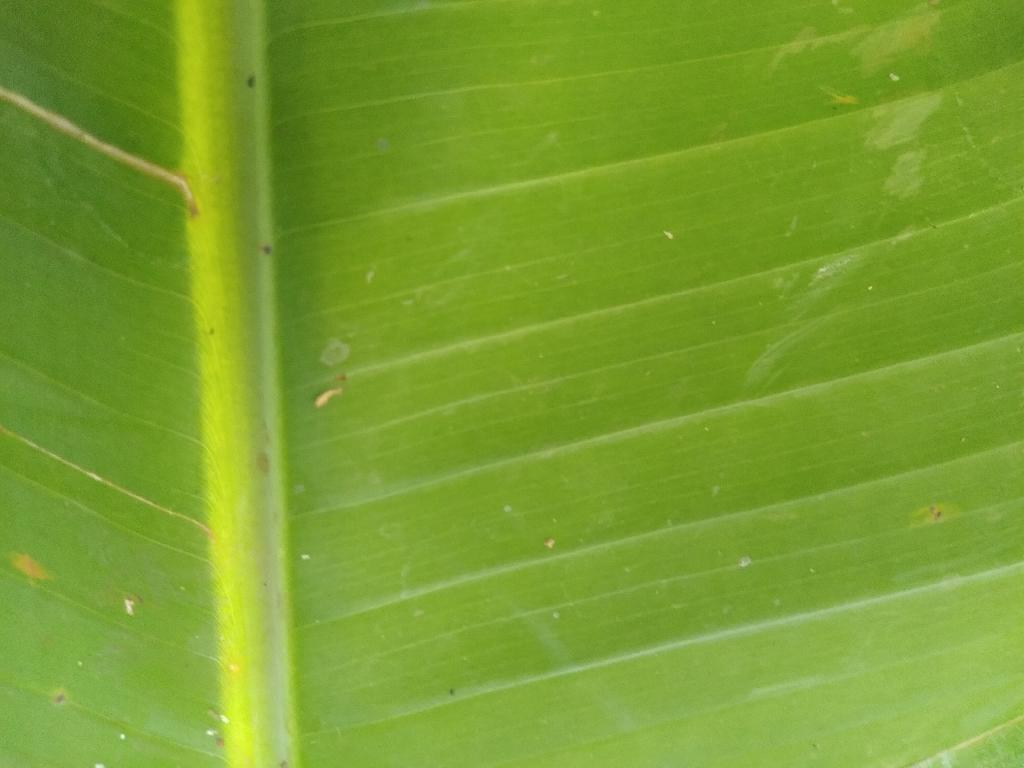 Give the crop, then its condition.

banana, healthy
